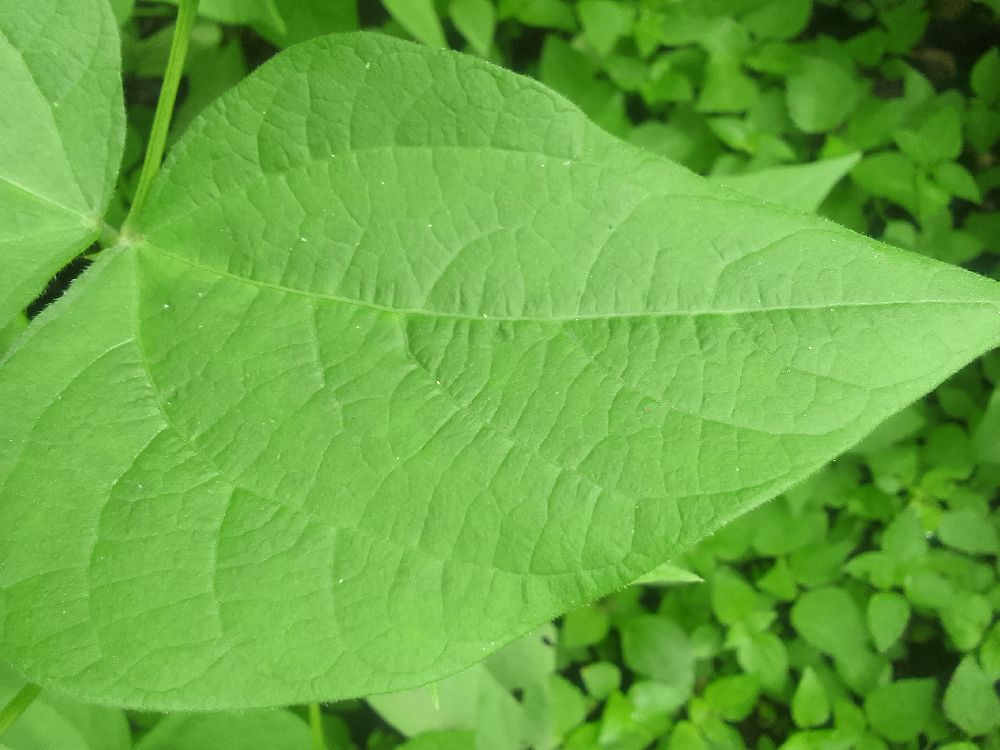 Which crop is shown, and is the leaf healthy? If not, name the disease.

common bean, healthy
